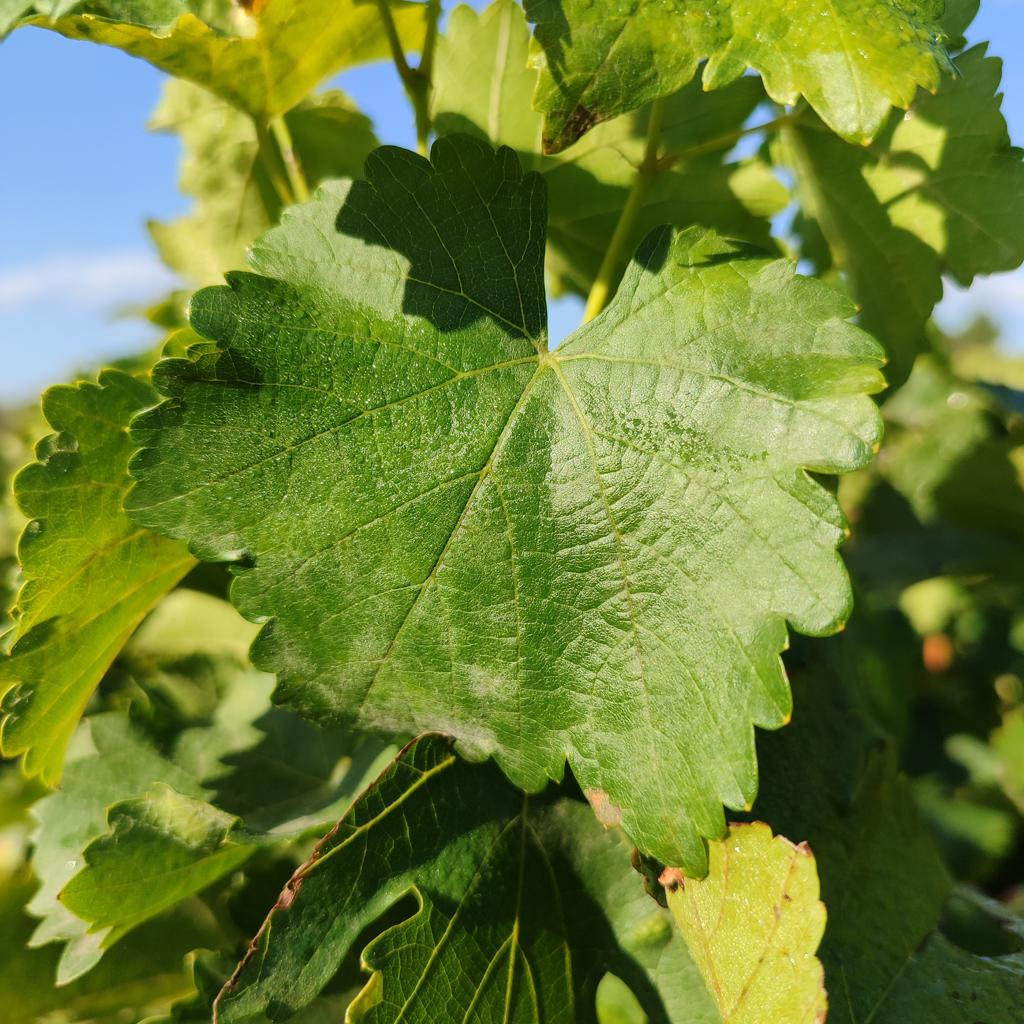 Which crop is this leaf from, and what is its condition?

grapevine, powdery mildew
